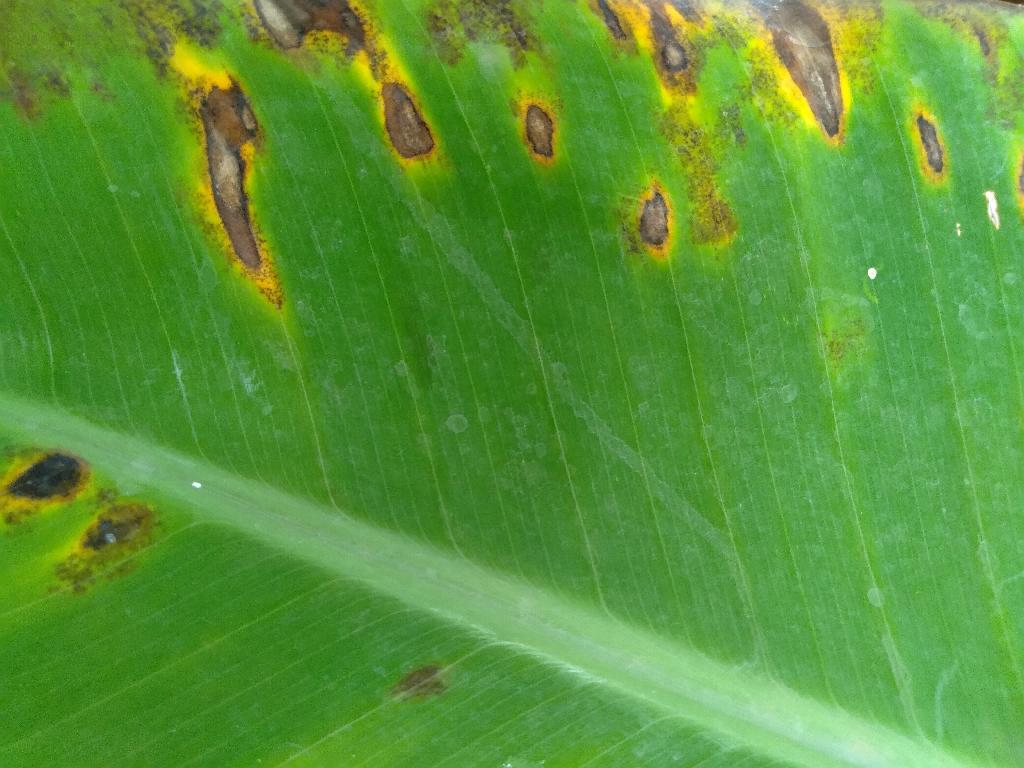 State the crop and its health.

banana, black sigatoka
